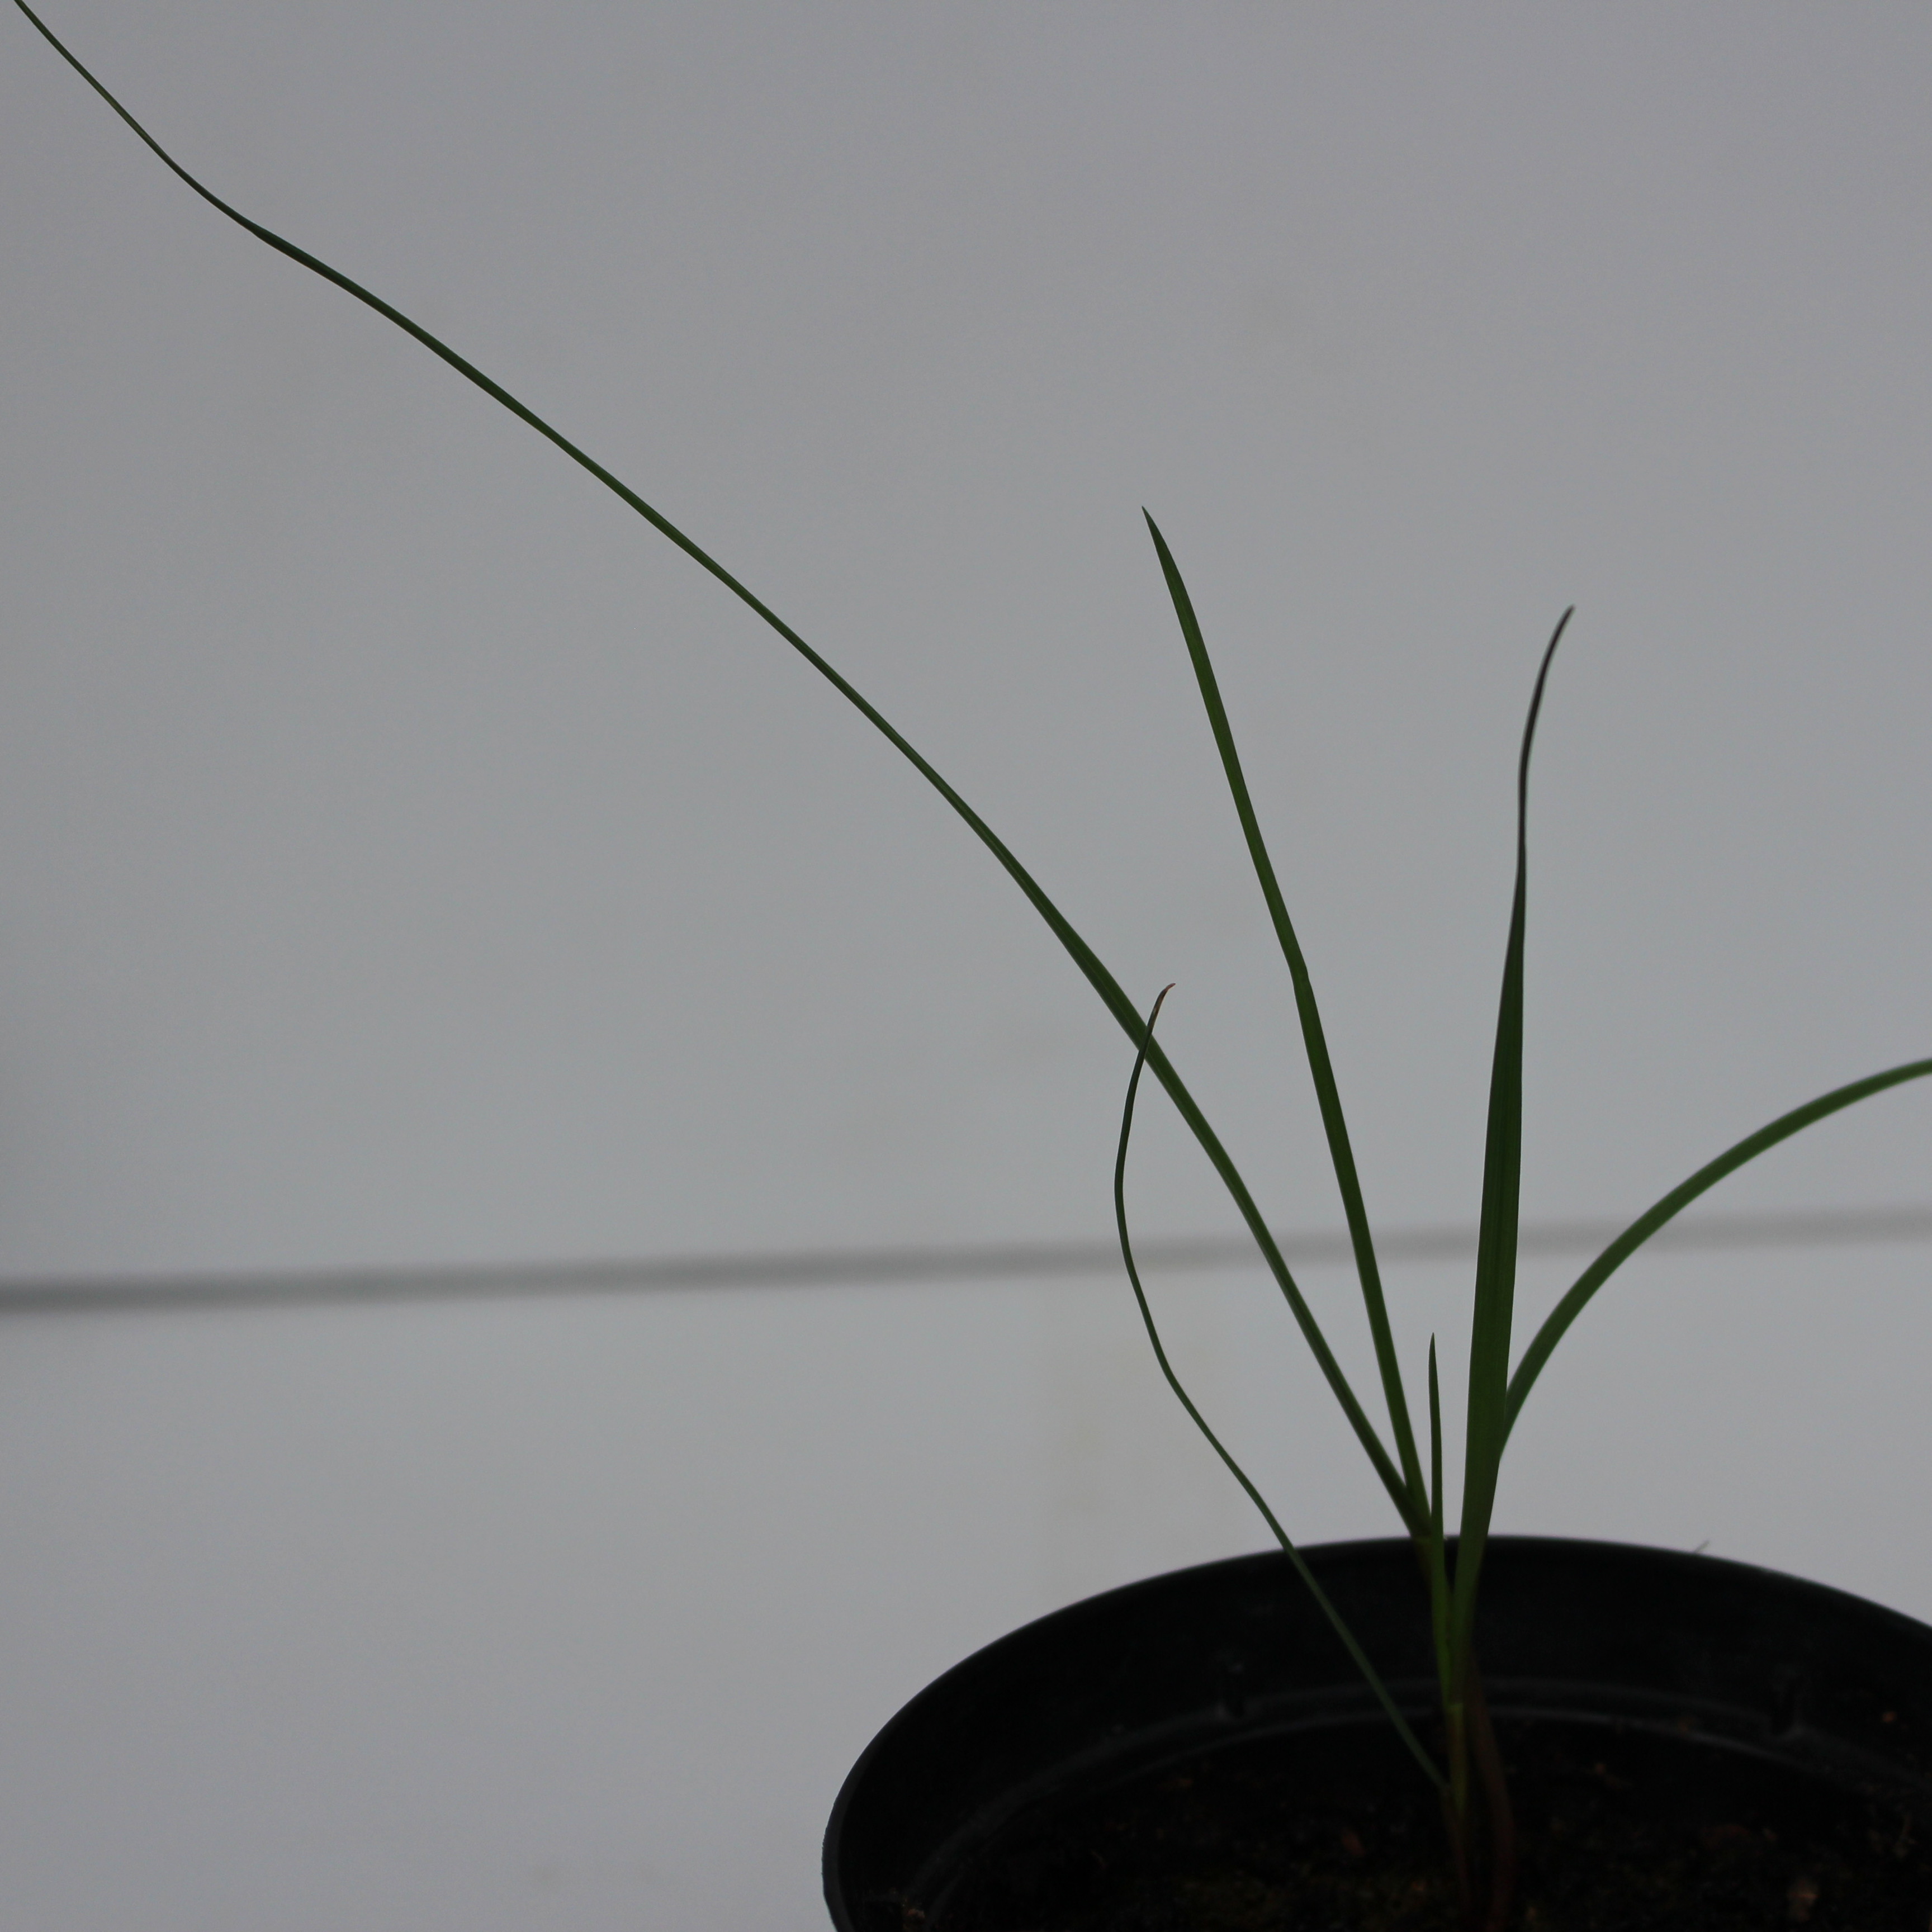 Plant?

Lolium multiflorum
